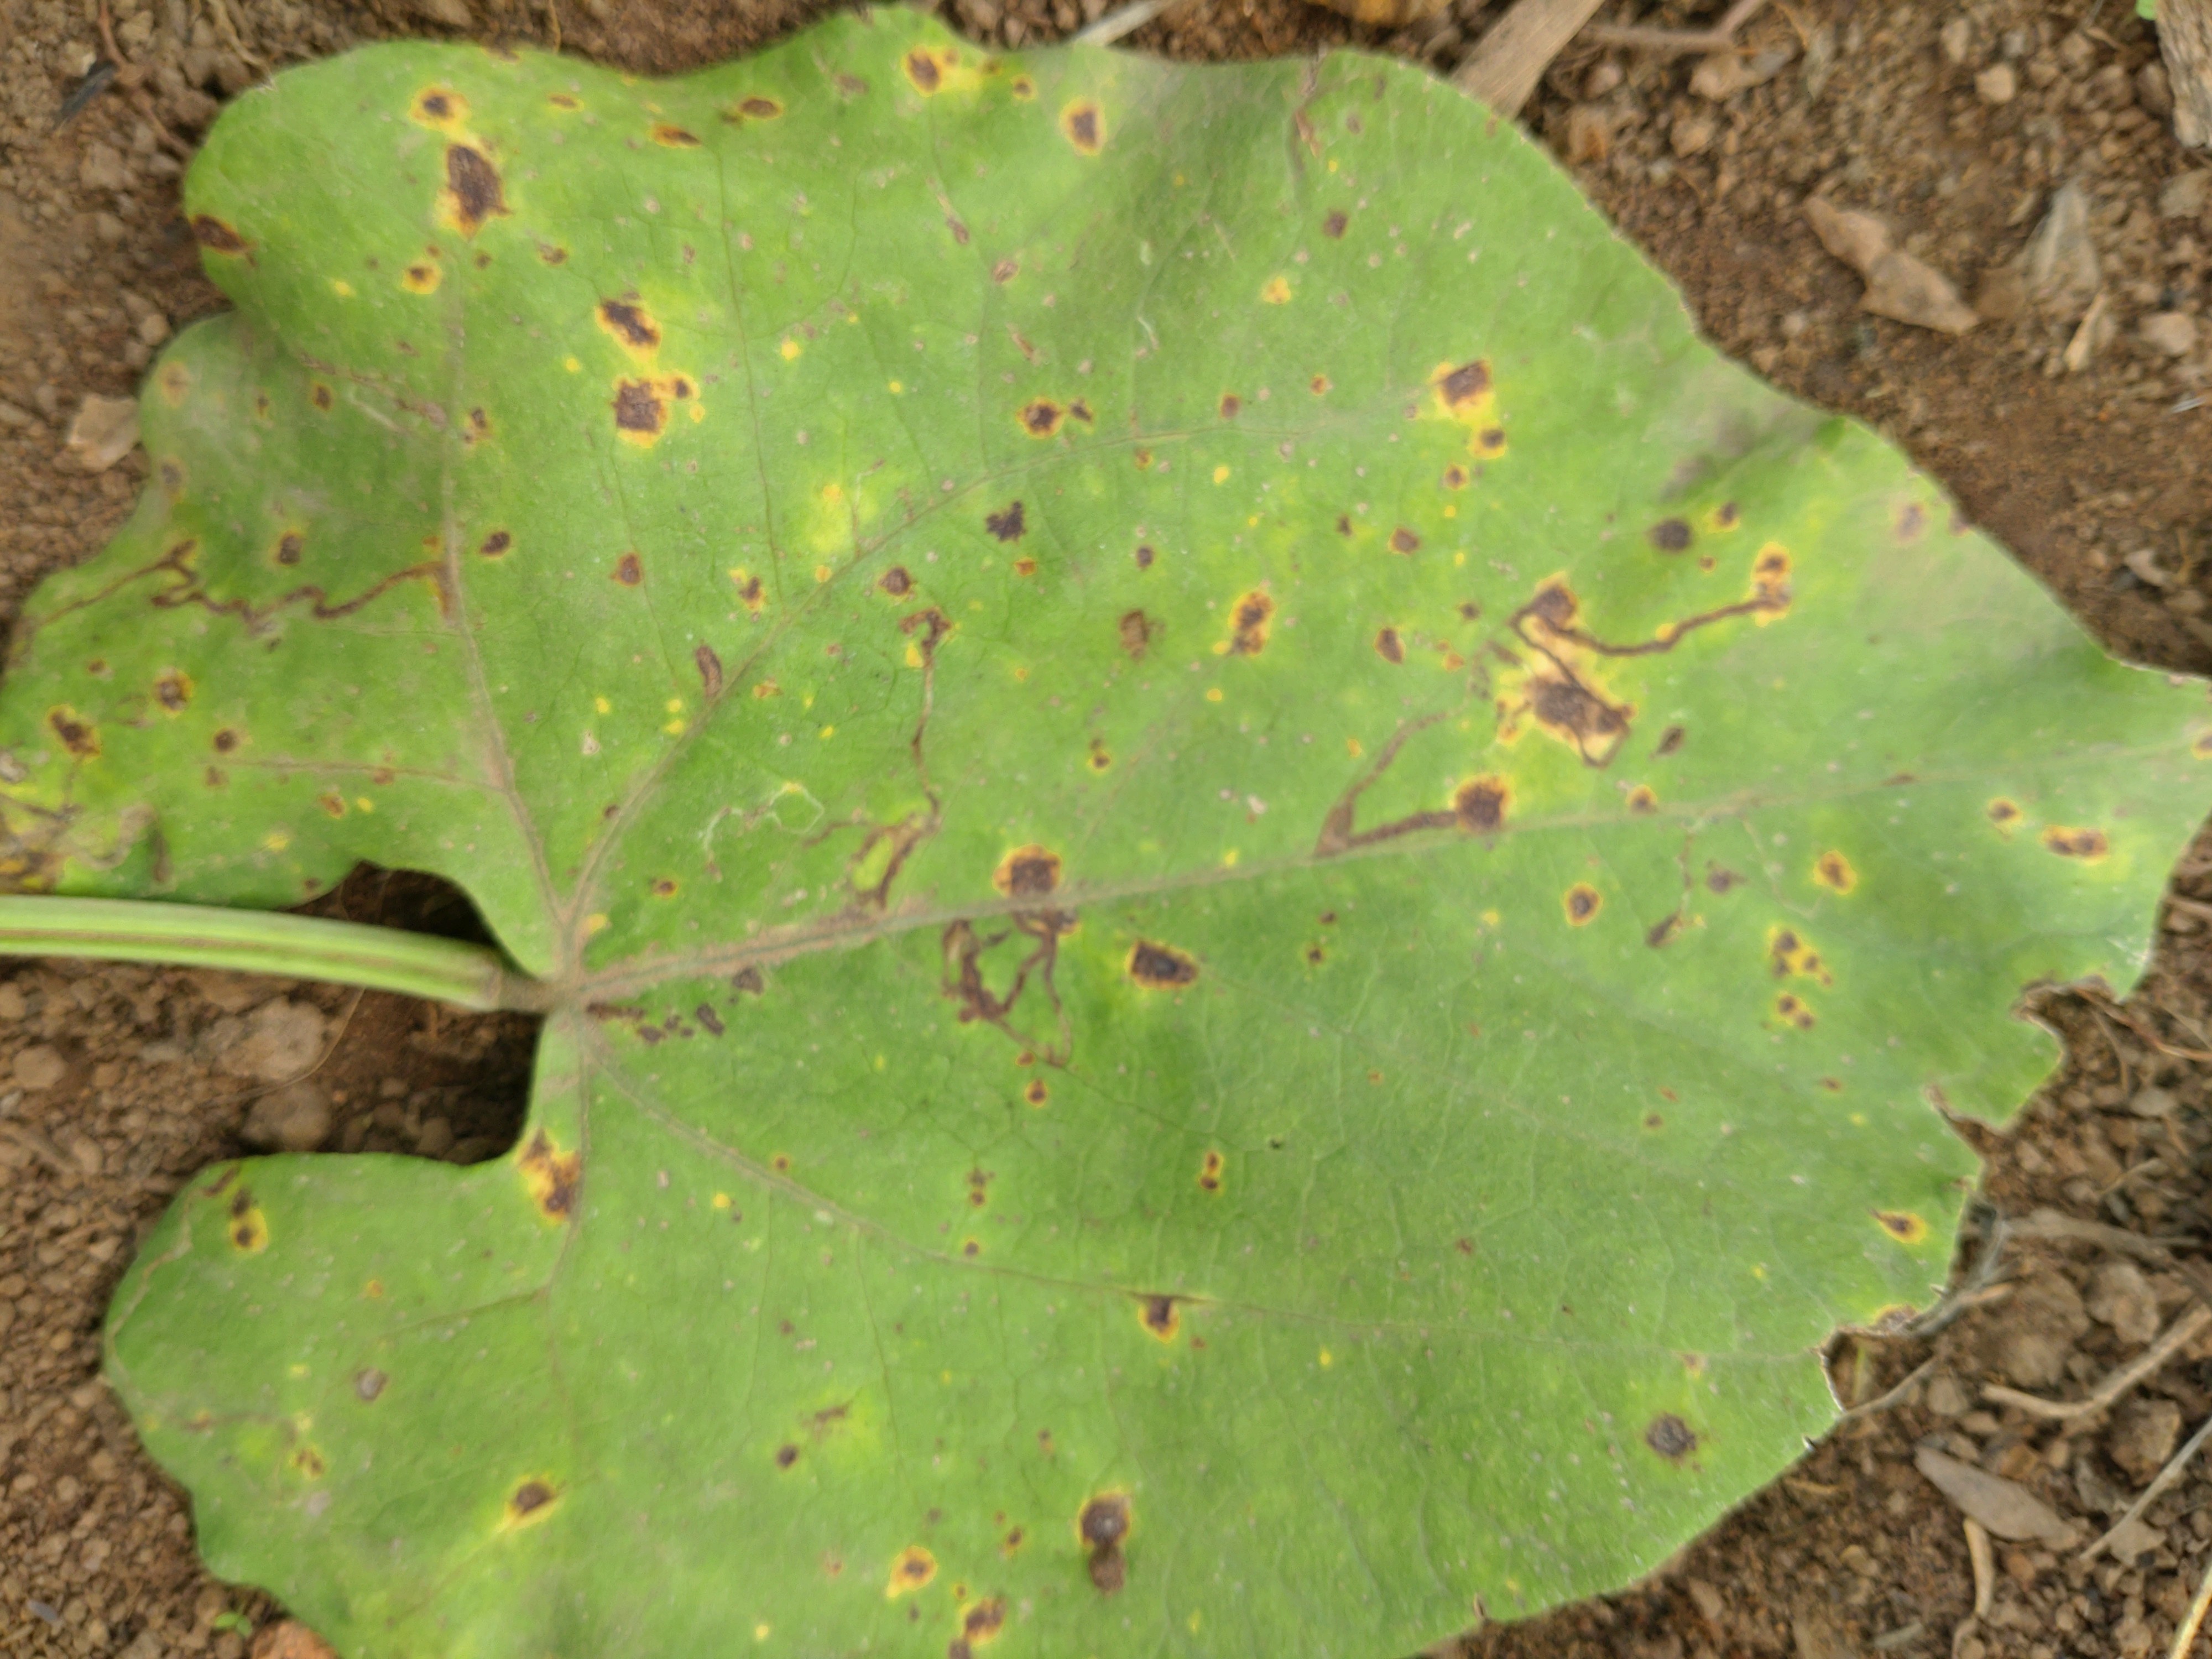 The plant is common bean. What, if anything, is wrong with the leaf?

rust
